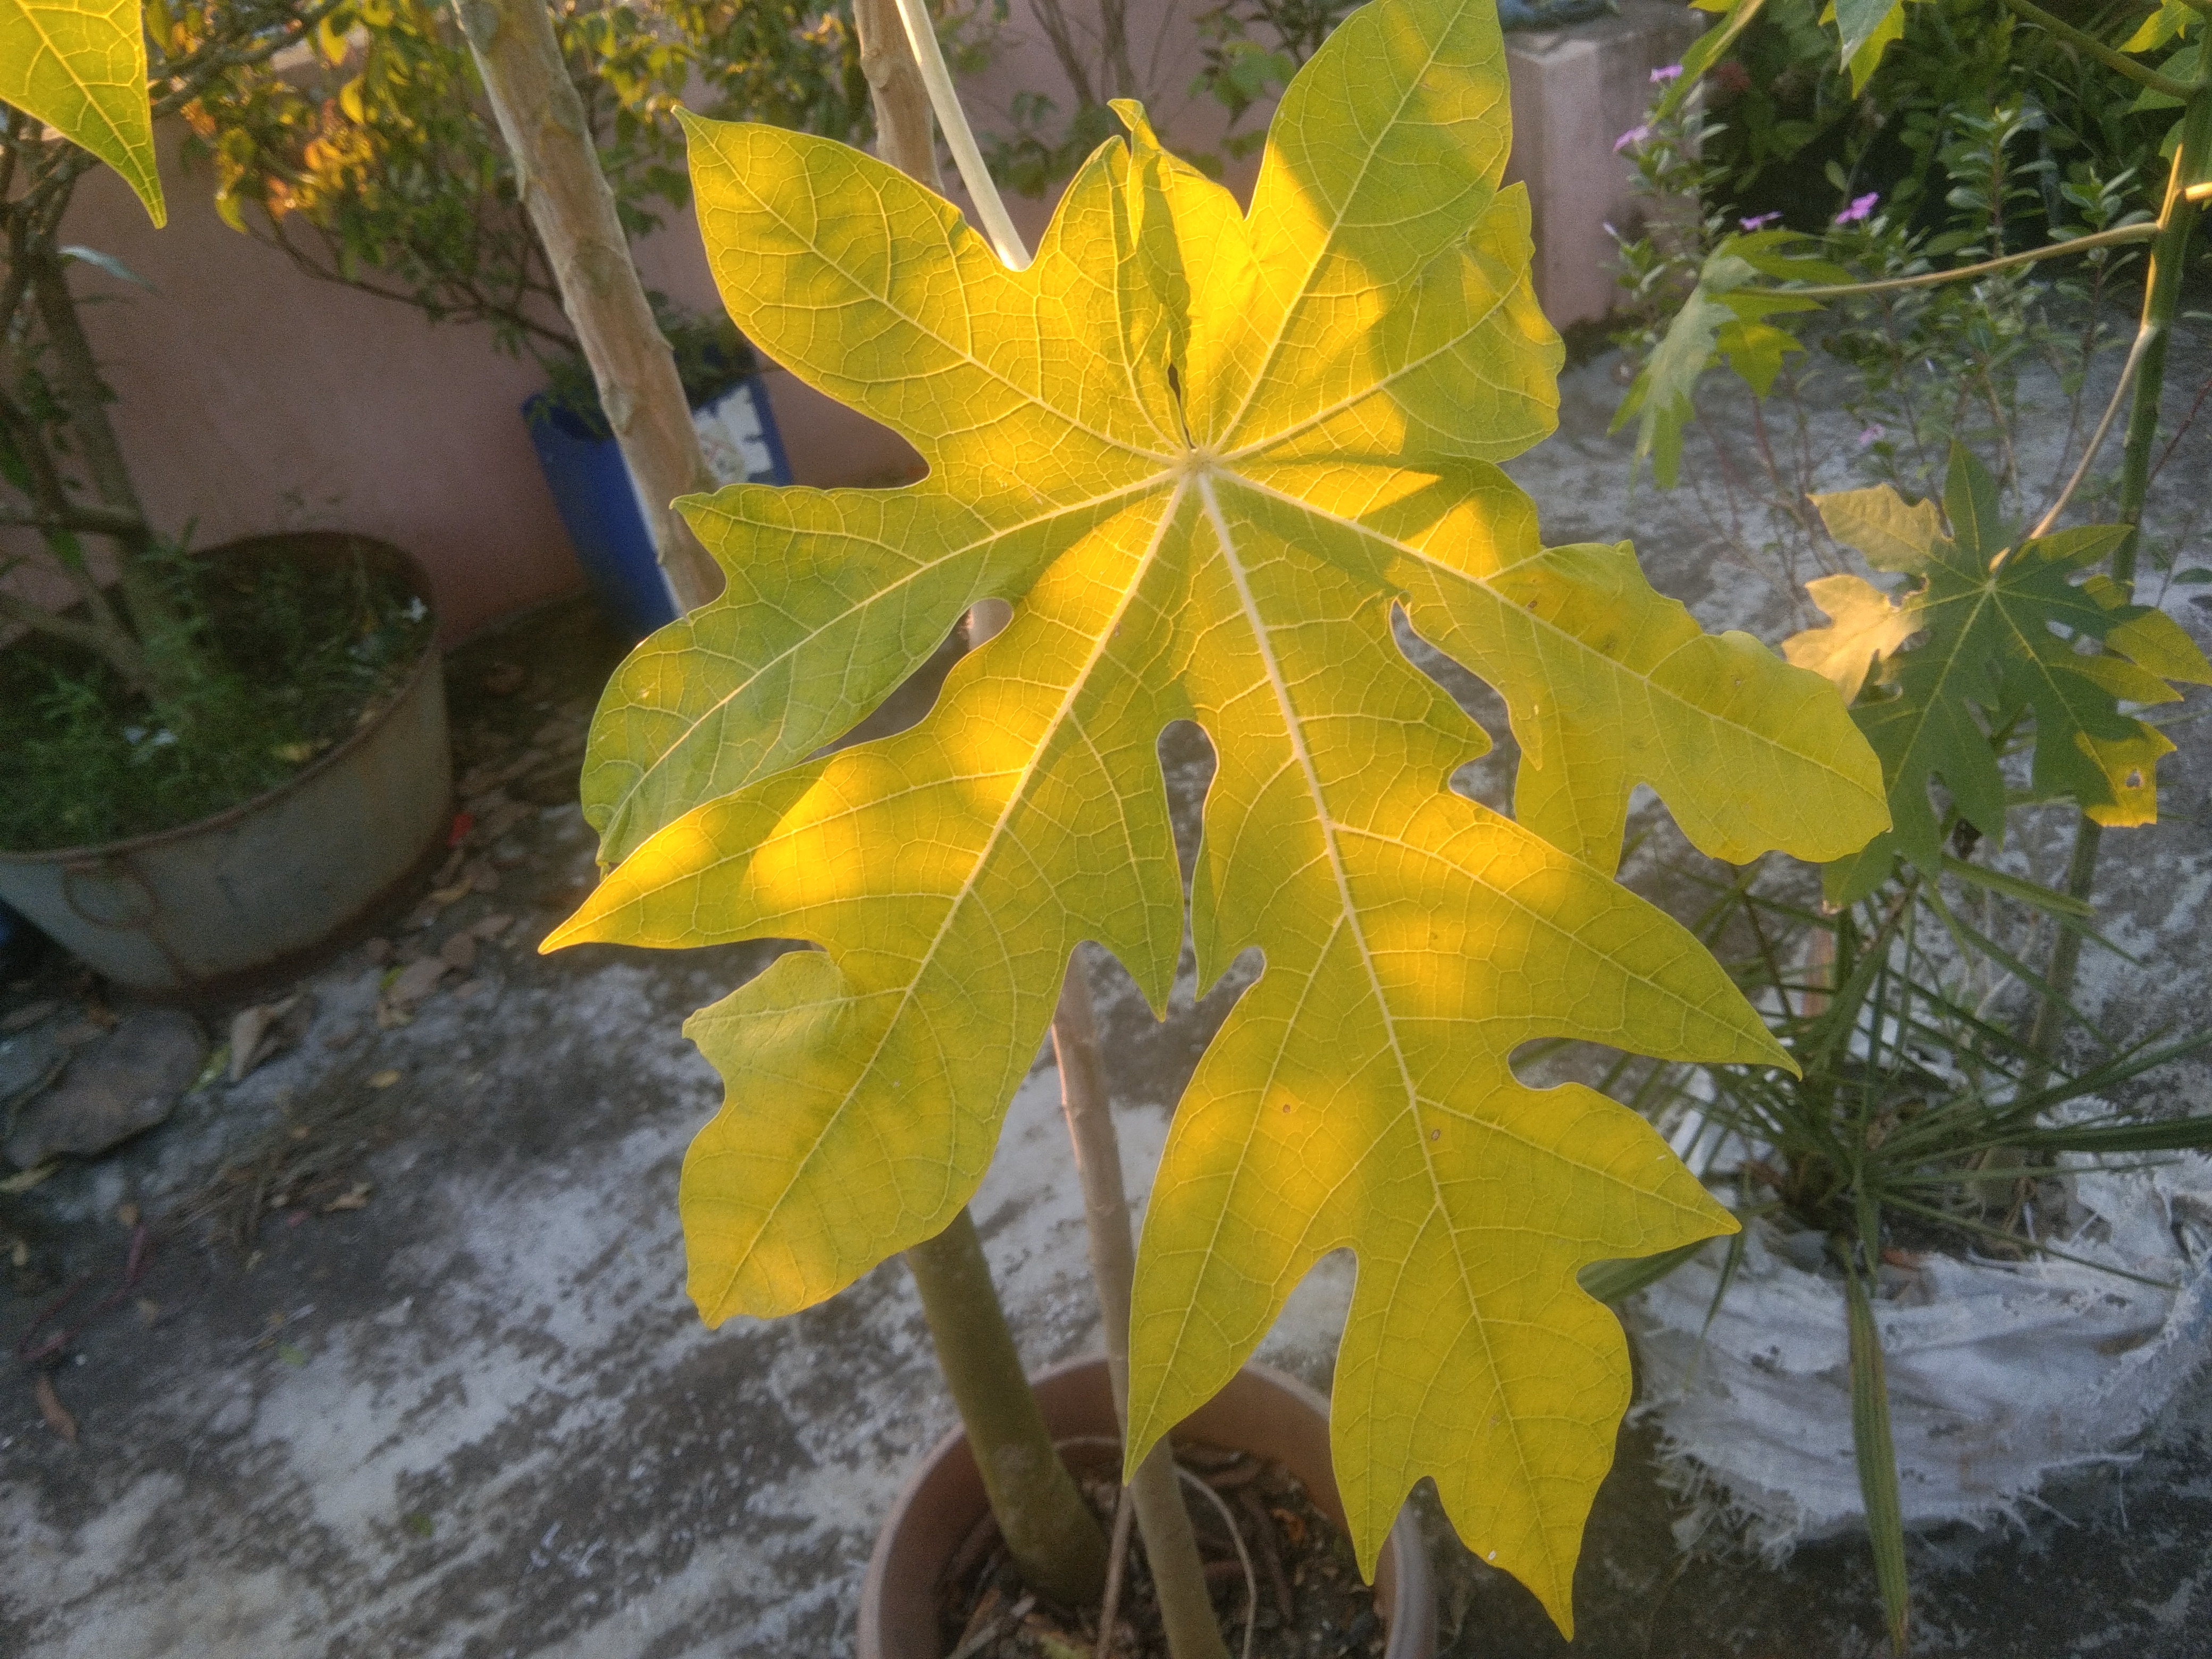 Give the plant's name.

papaya
